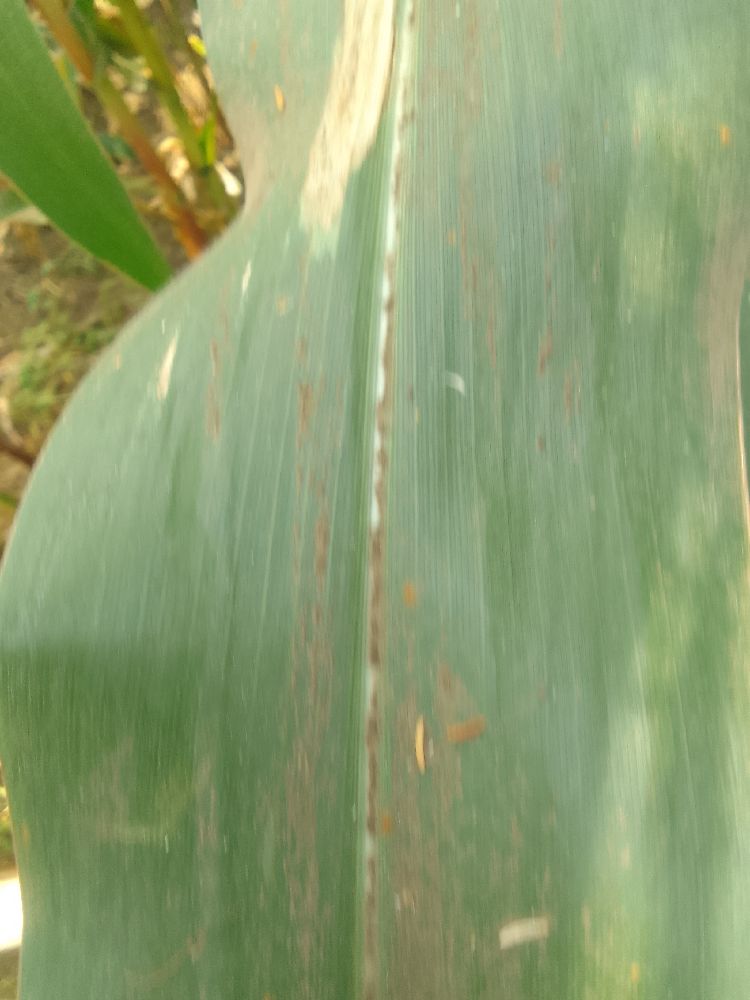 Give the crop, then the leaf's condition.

maize, healthy
